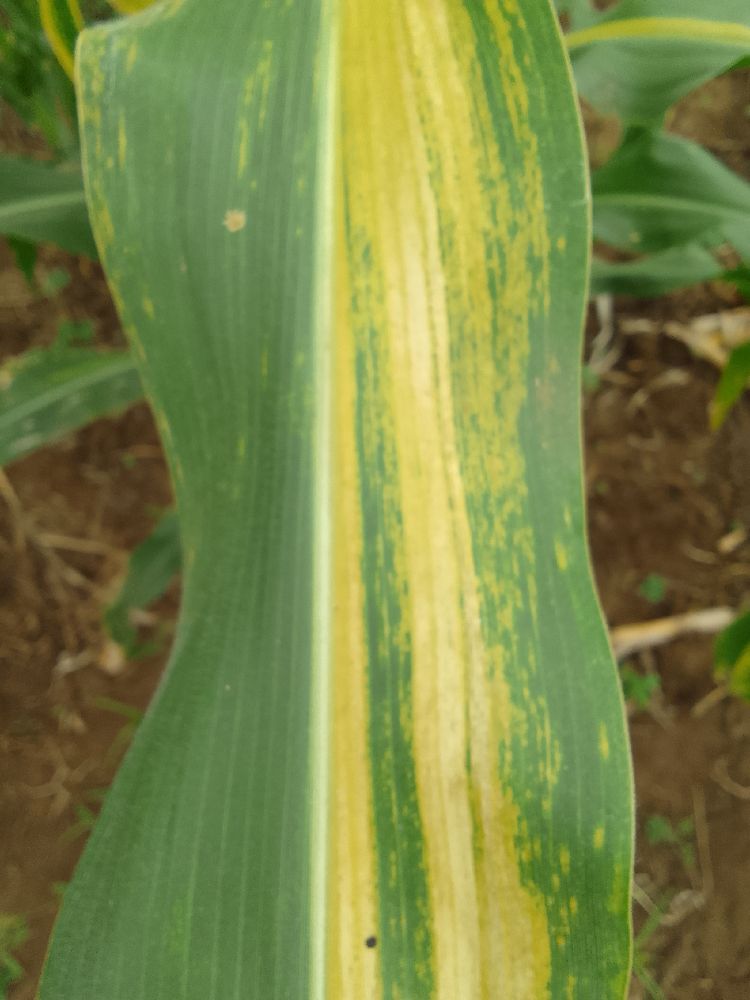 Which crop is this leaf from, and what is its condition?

maize, maize lethal necrosis
